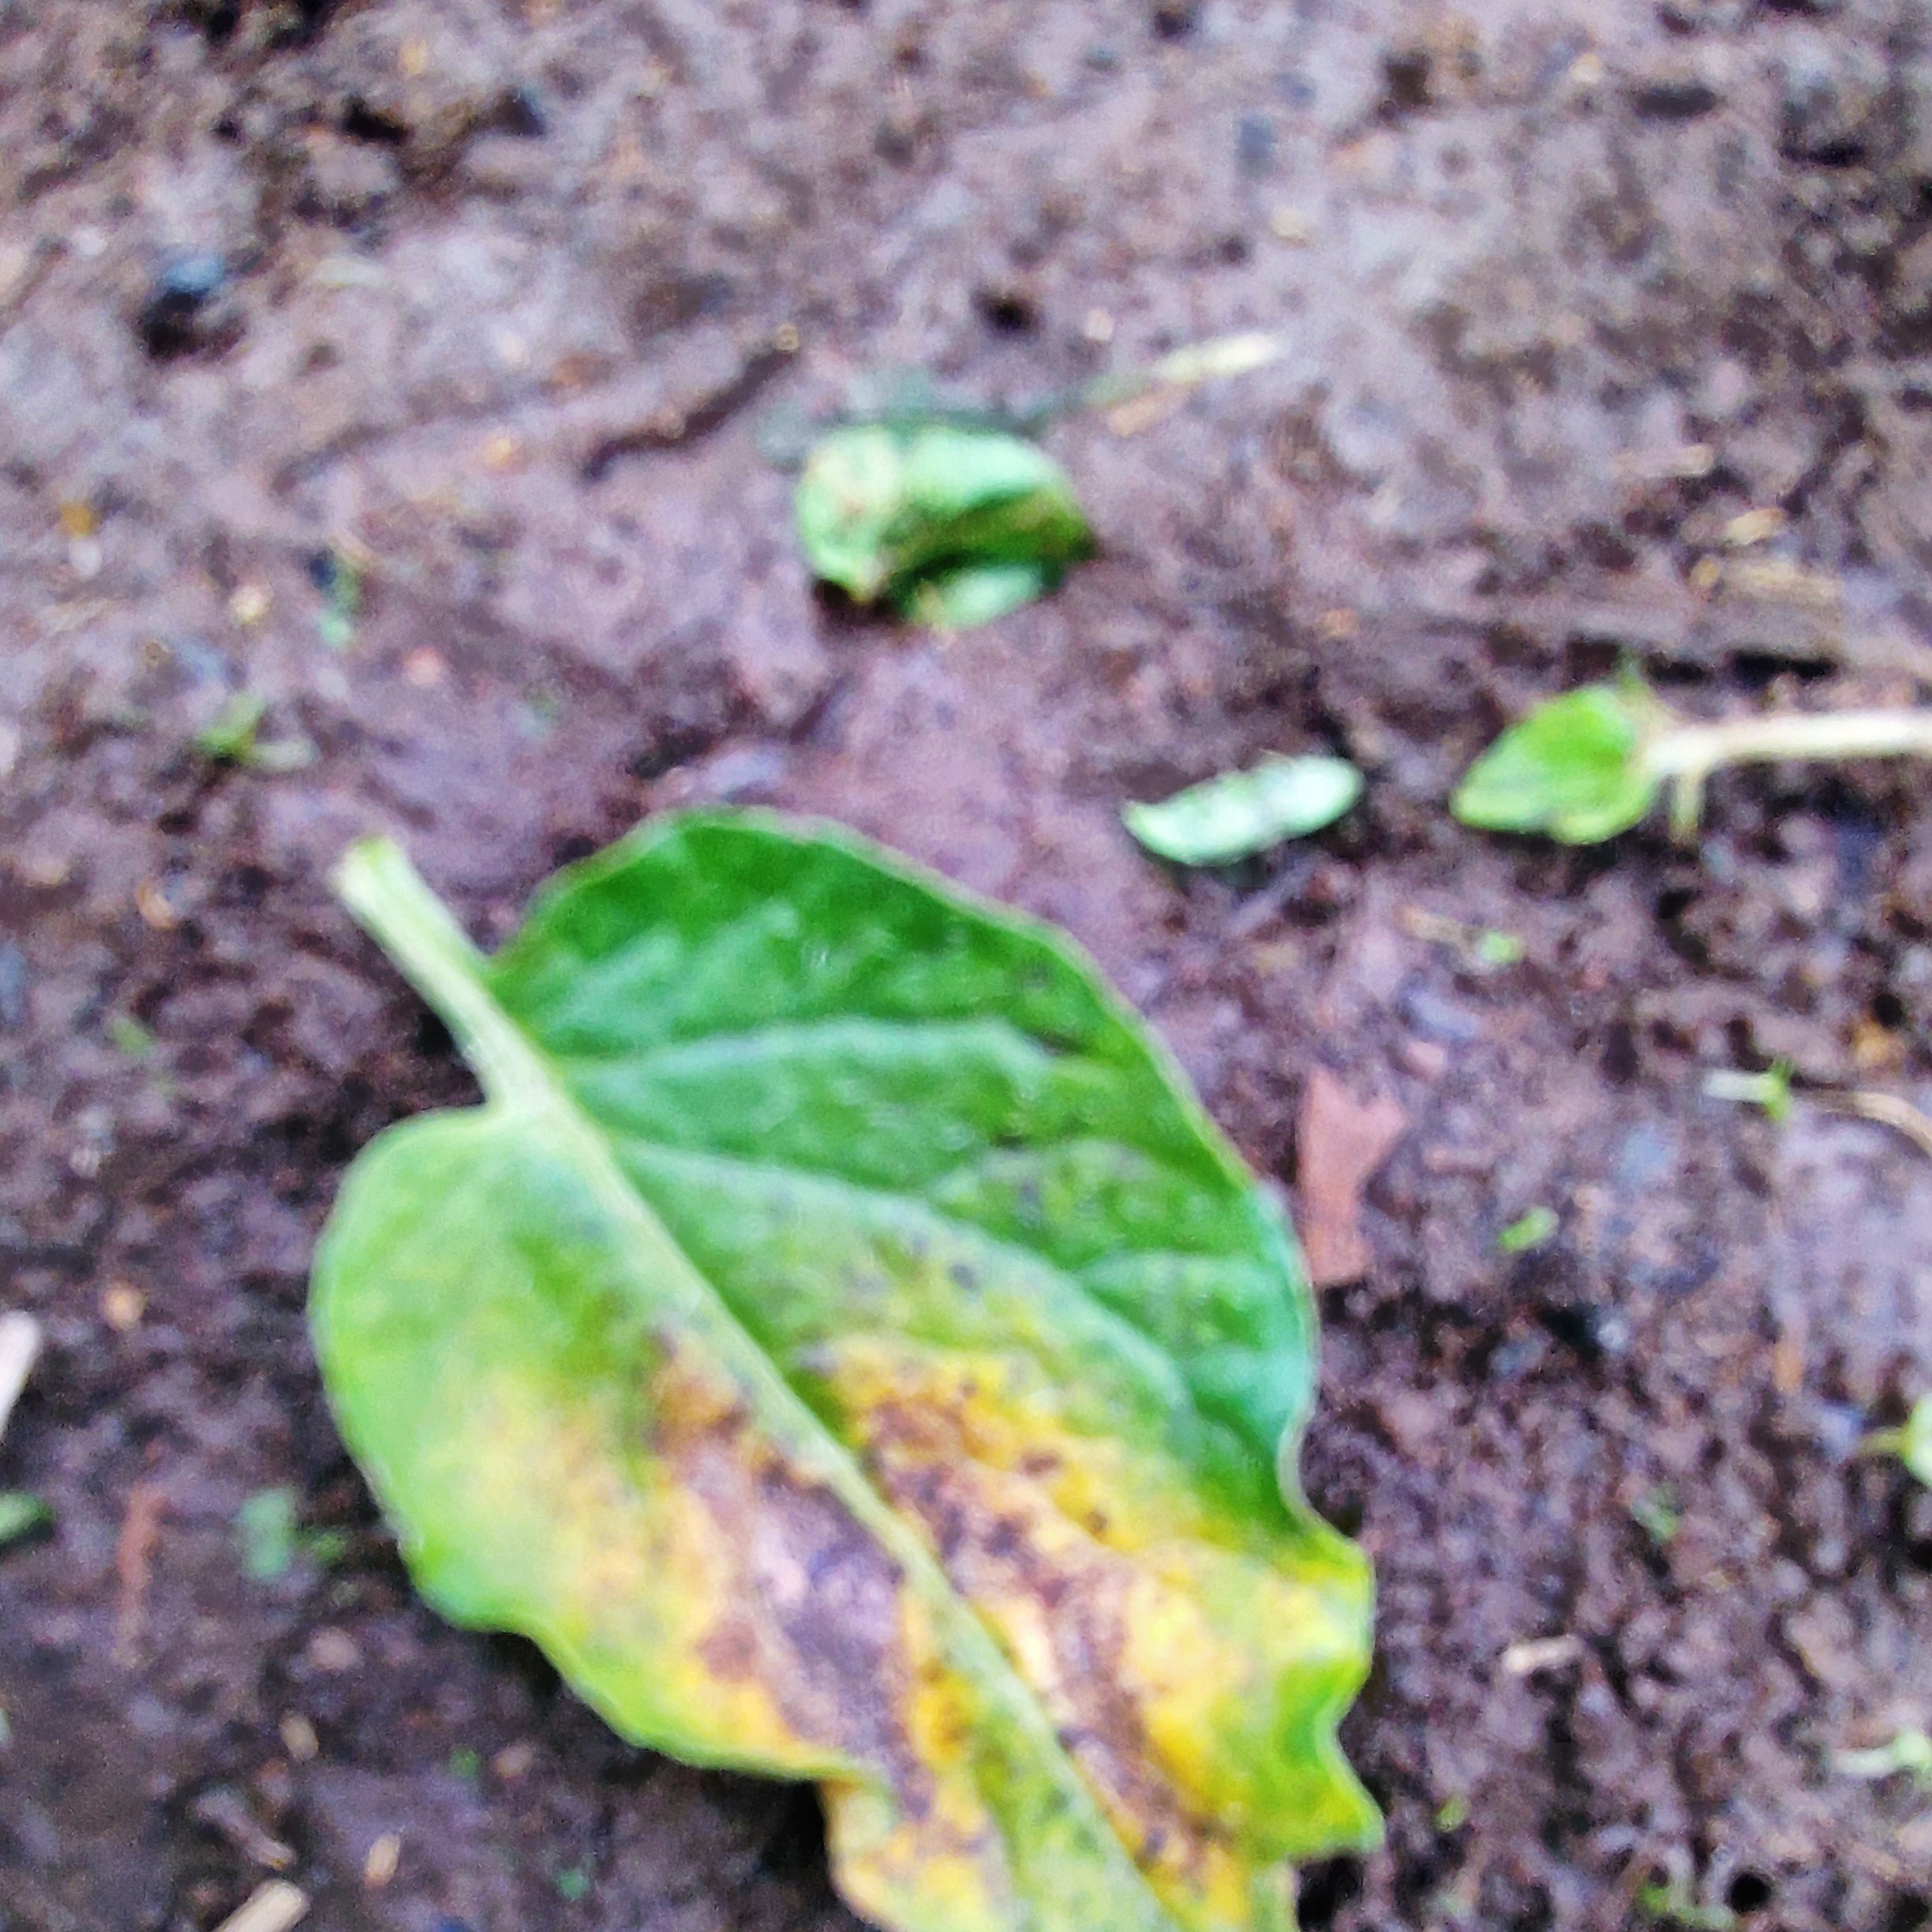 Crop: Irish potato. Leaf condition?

late blight
